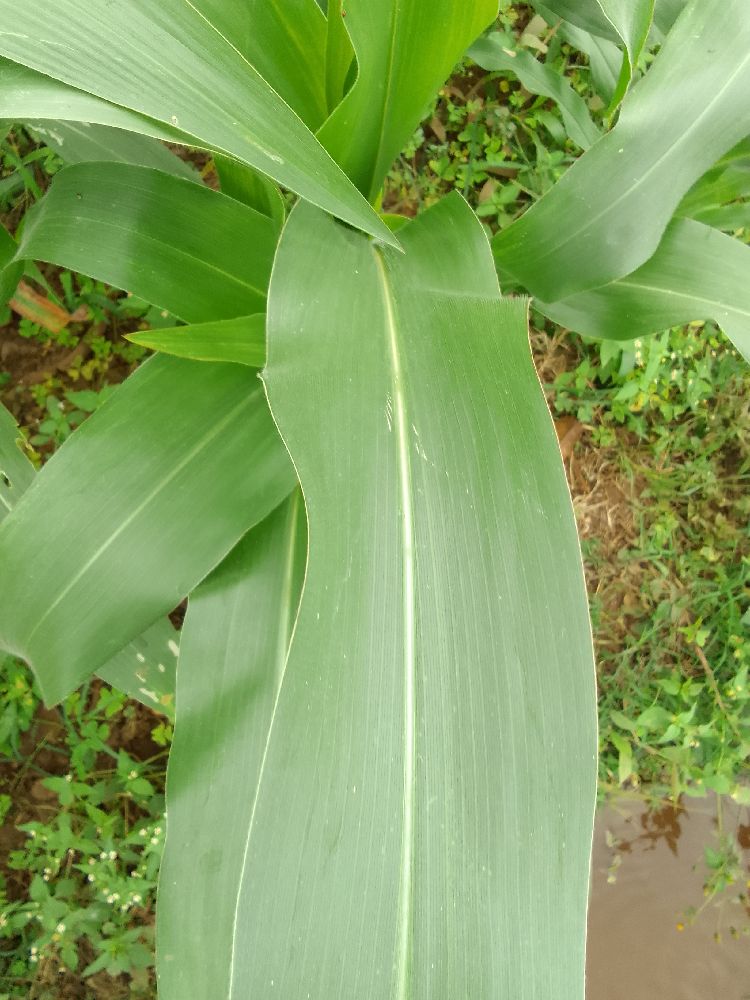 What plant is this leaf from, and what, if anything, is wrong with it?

maize, healthy
